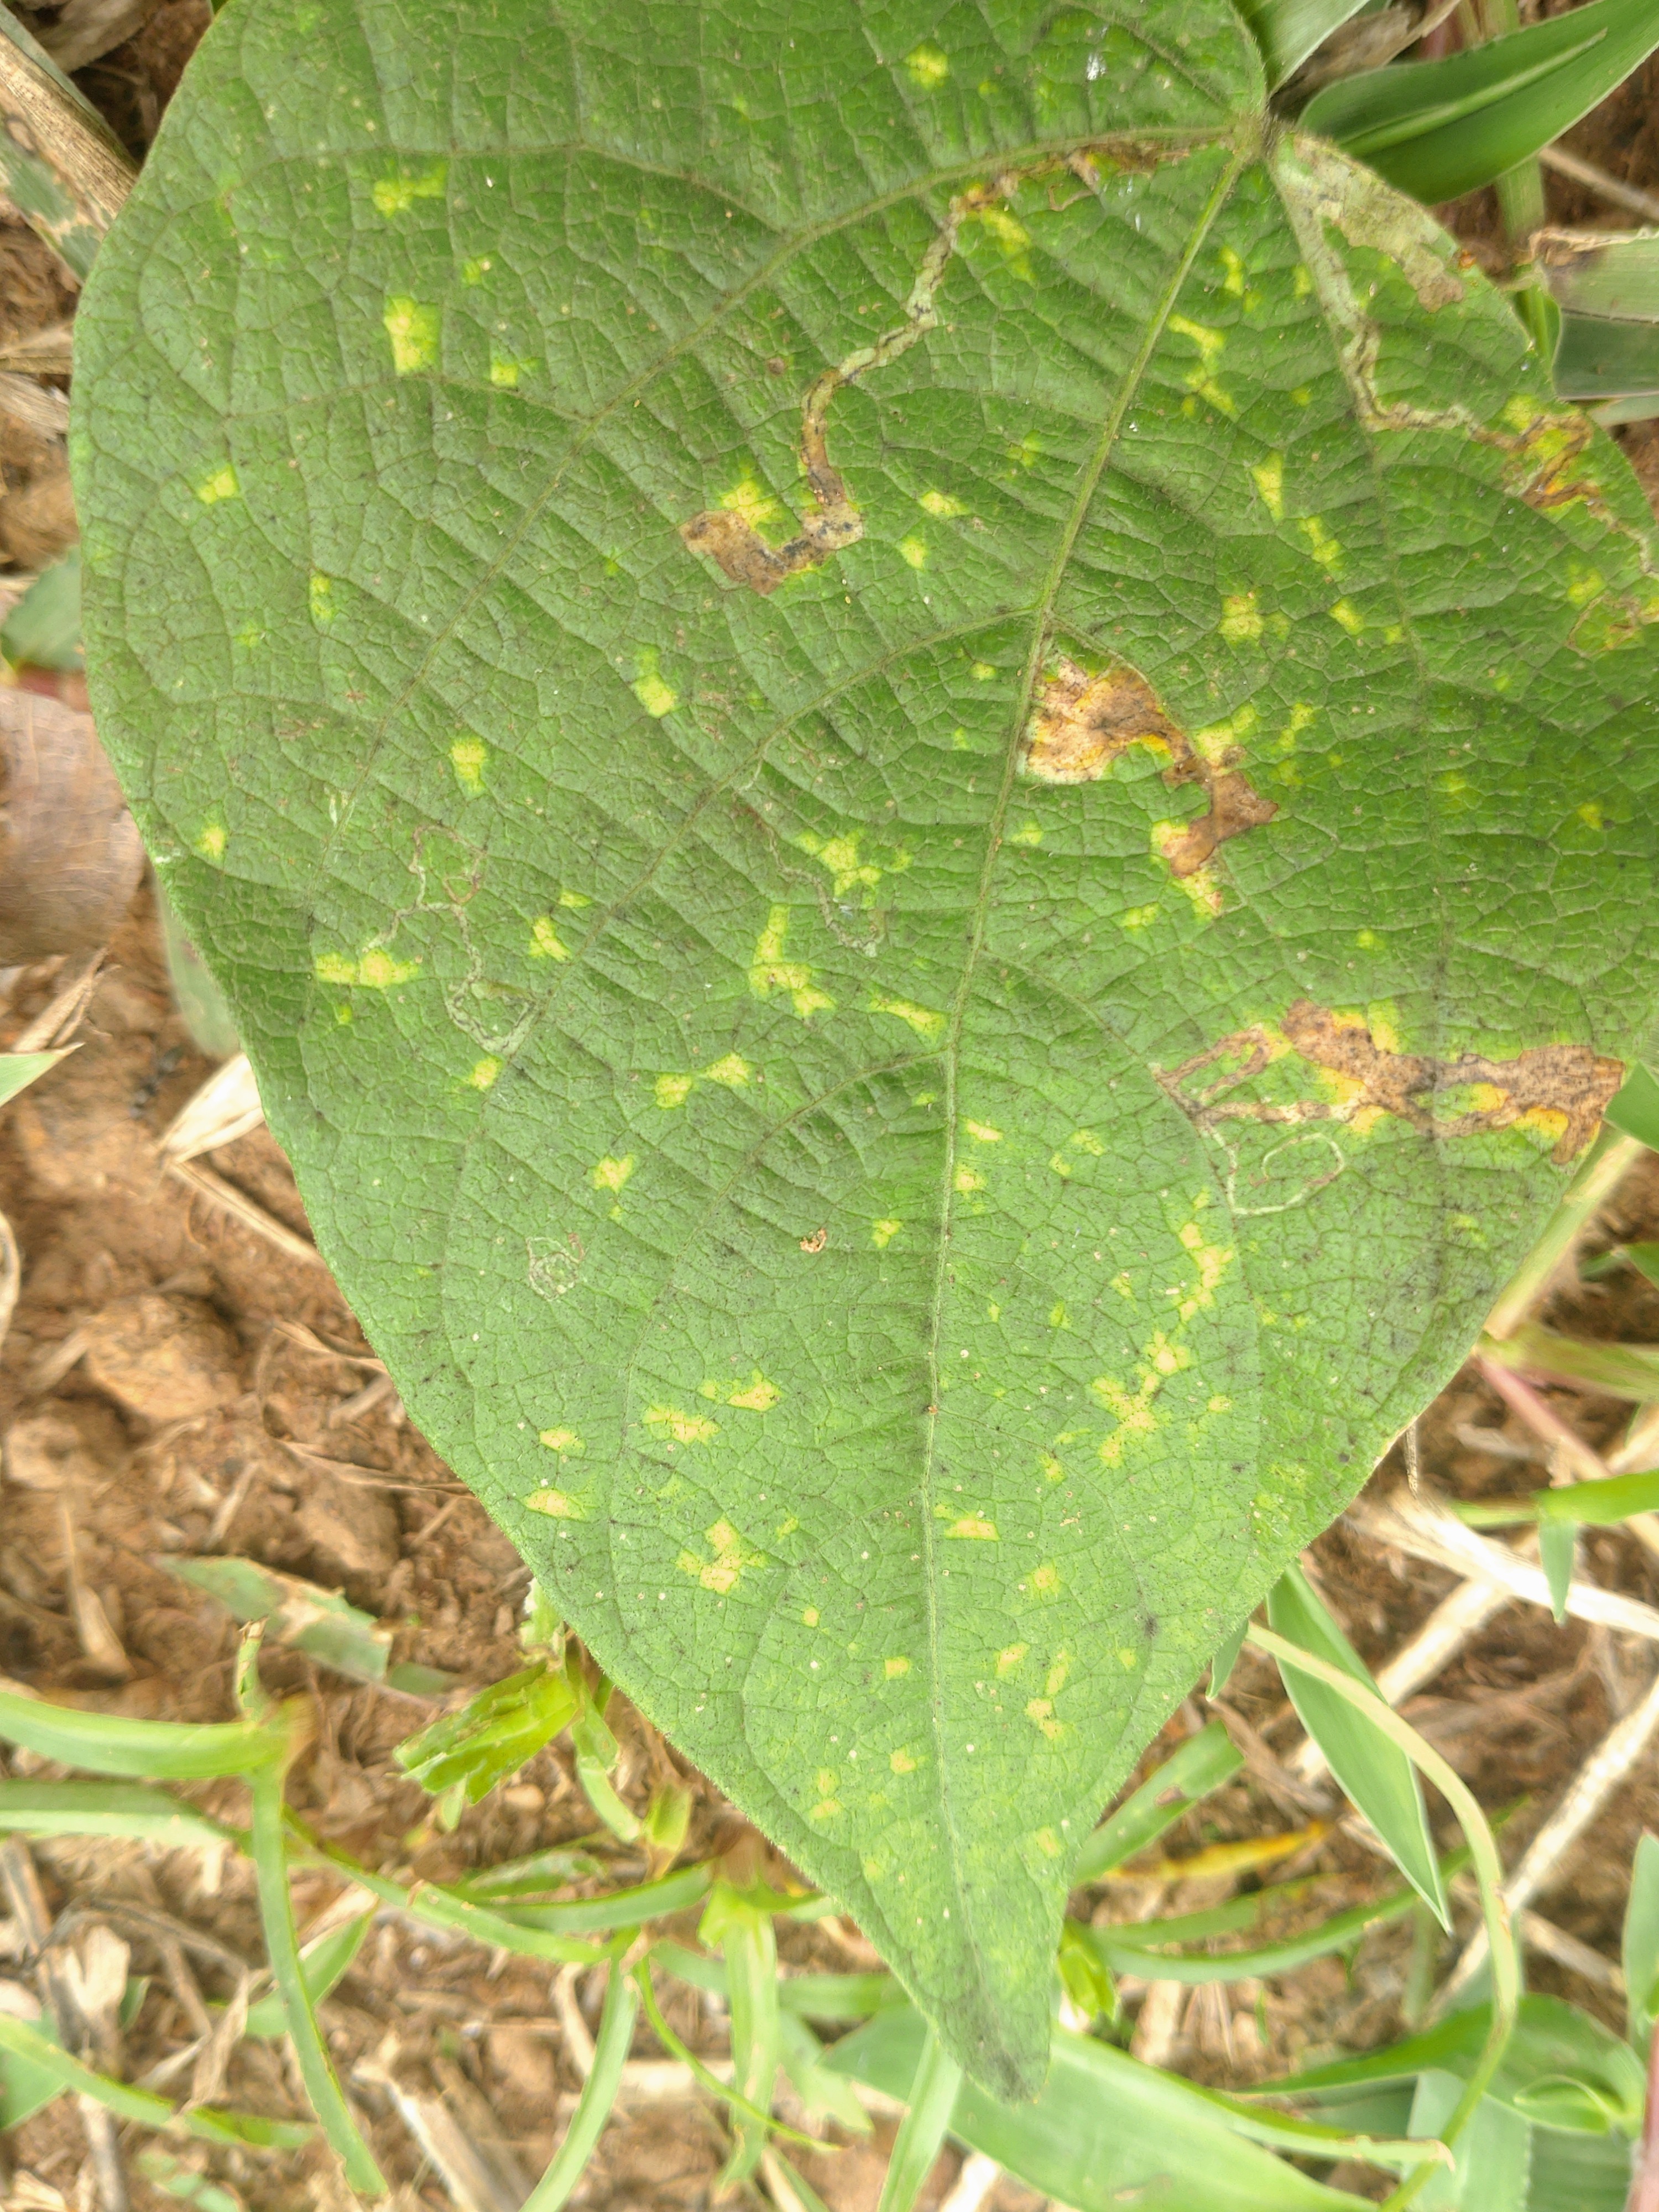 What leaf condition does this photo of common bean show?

rust
